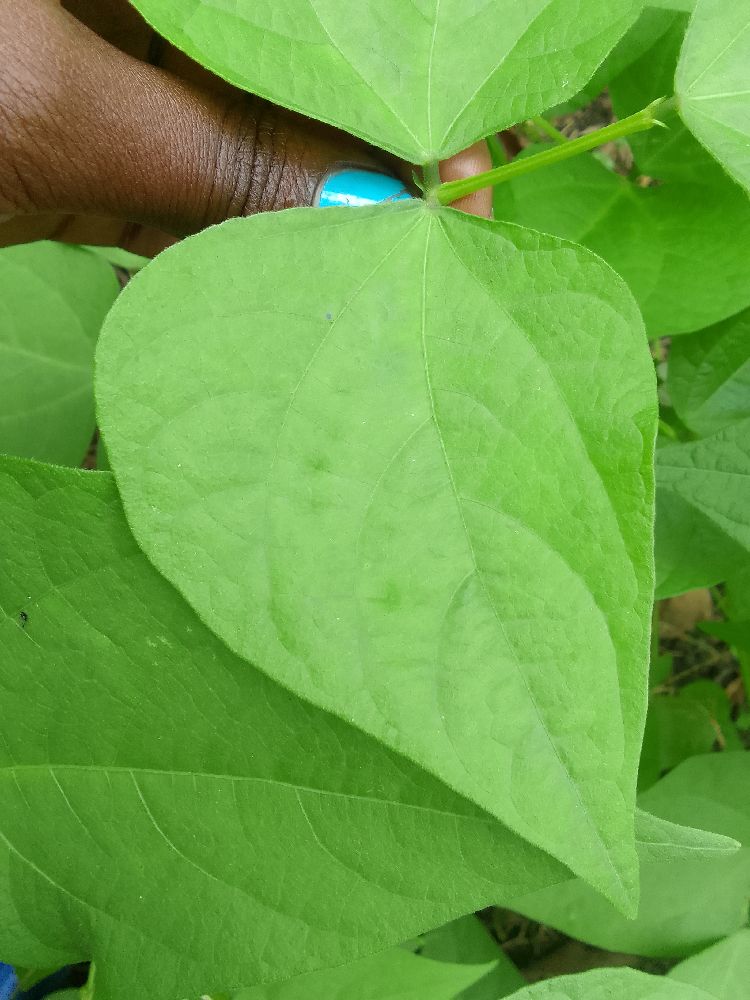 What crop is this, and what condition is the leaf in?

common bean, healthy
